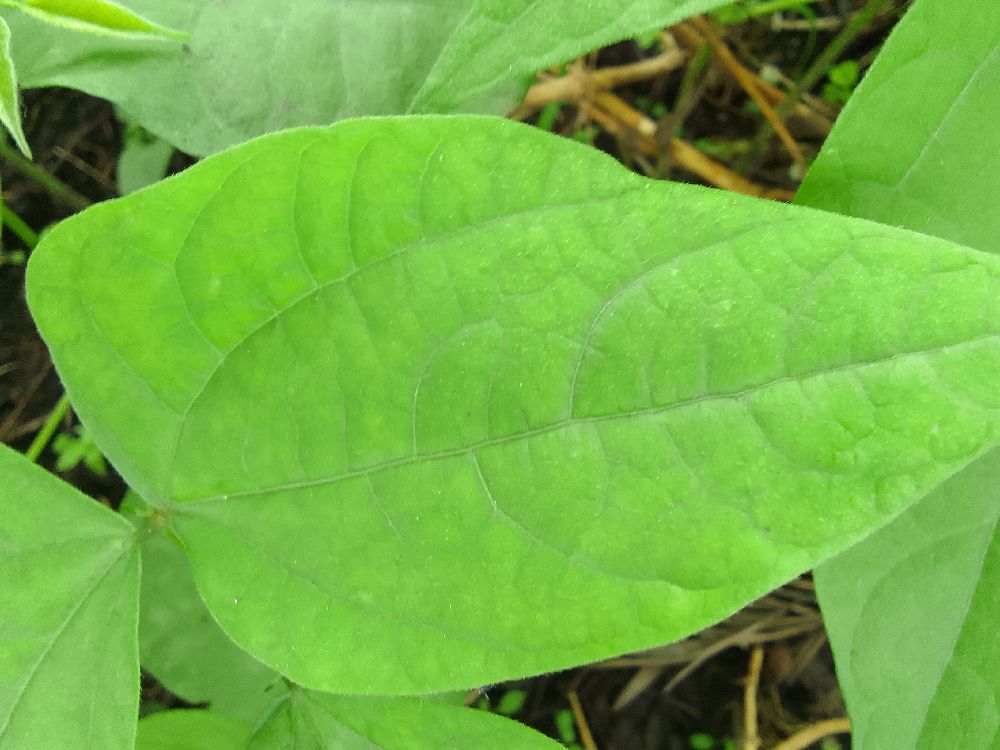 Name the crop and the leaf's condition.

common bean, healthy
